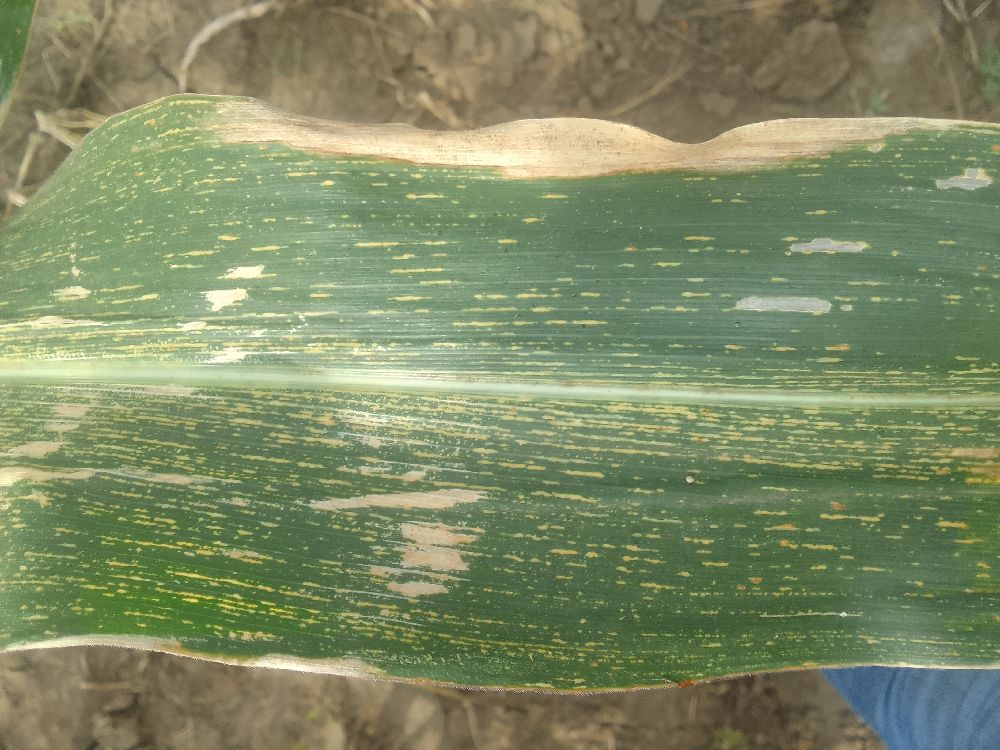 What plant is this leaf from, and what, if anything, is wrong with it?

maize, maize streak virus
